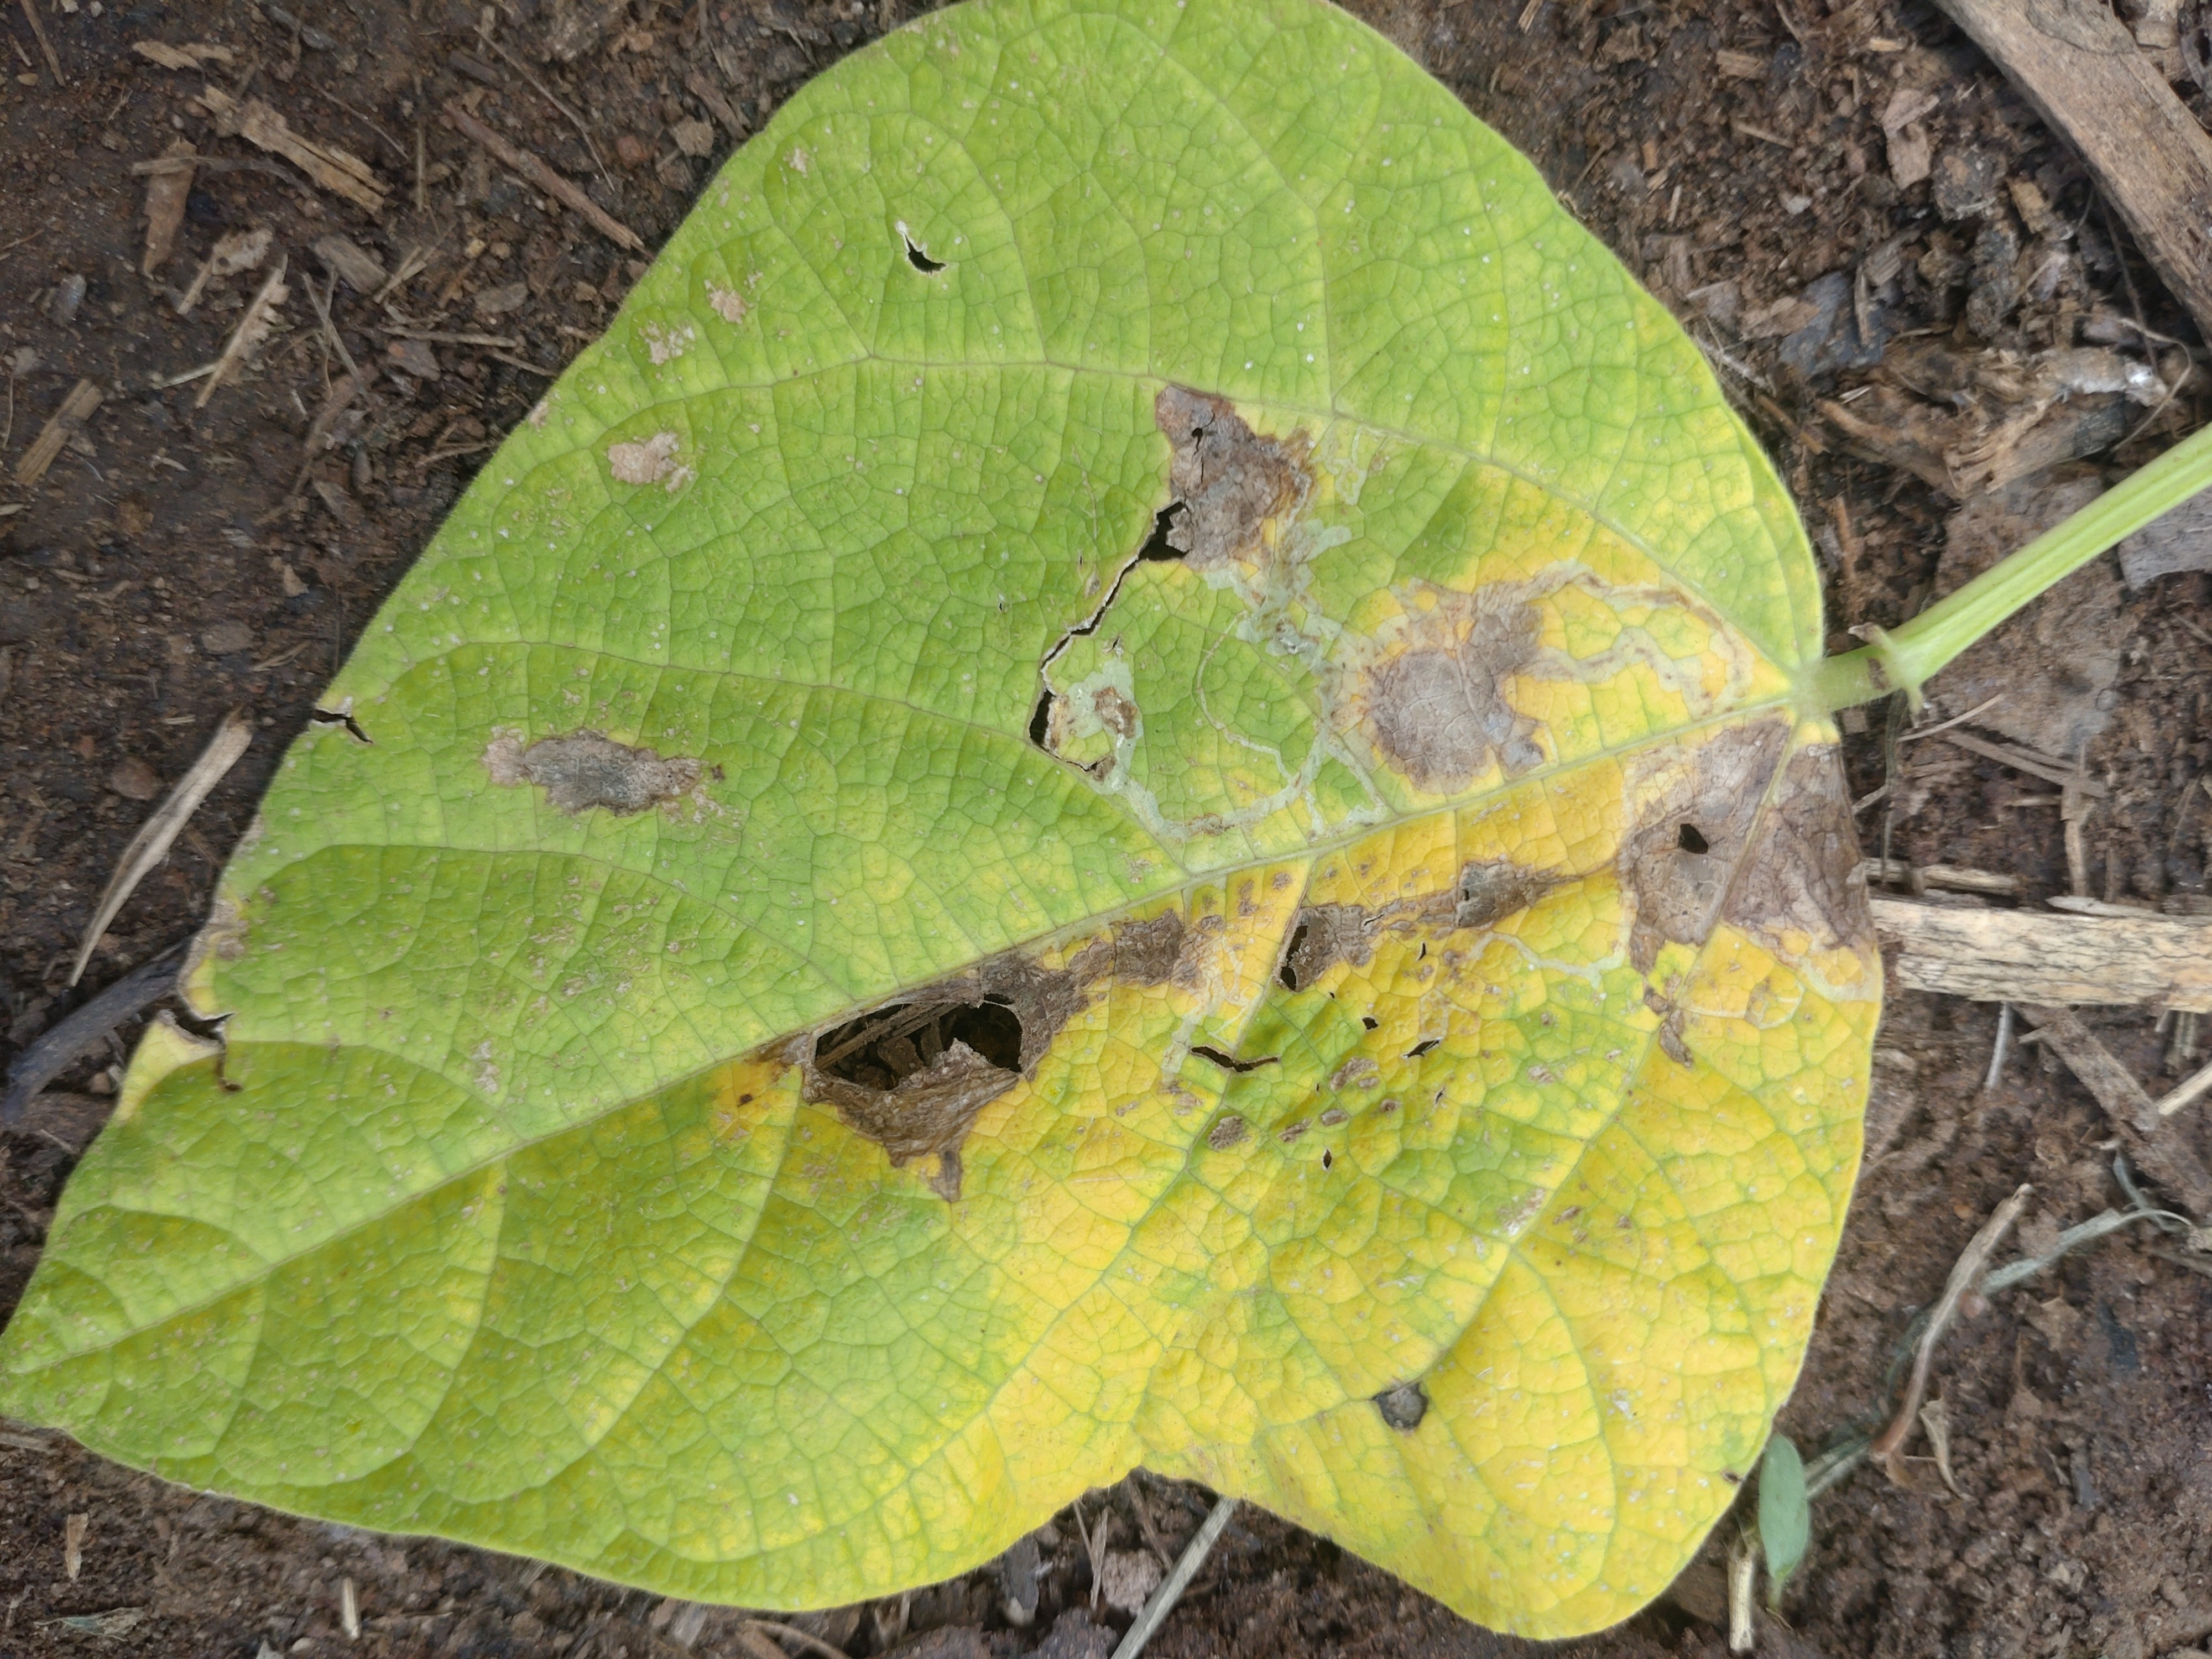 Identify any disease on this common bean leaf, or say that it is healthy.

anthracnose
